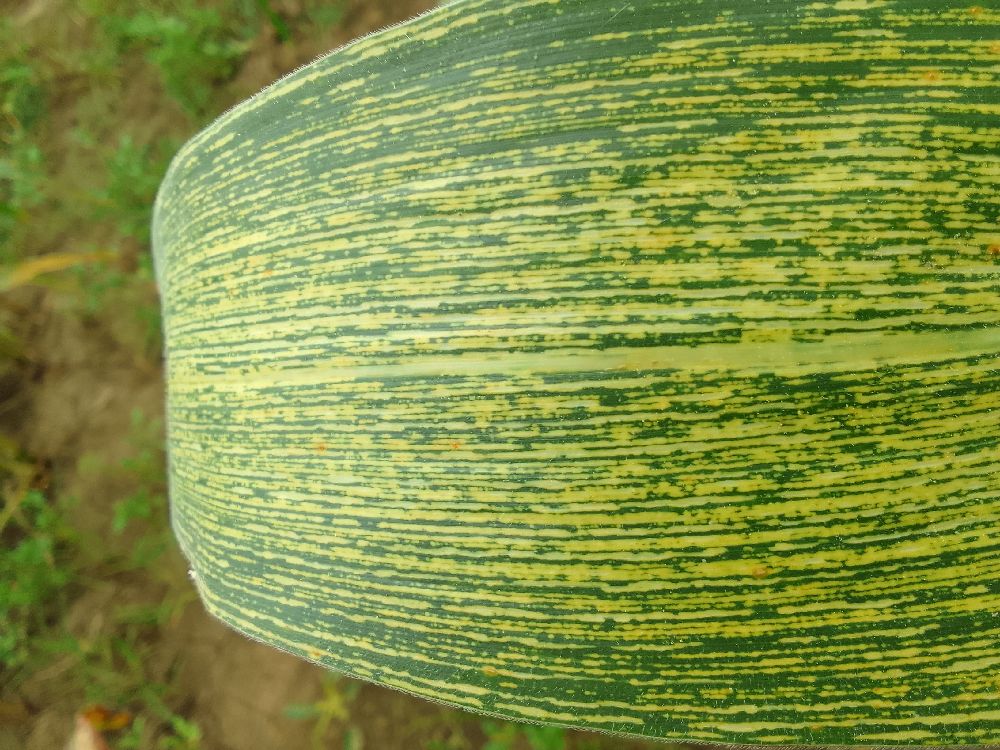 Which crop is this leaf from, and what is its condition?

maize, maize streak virus
